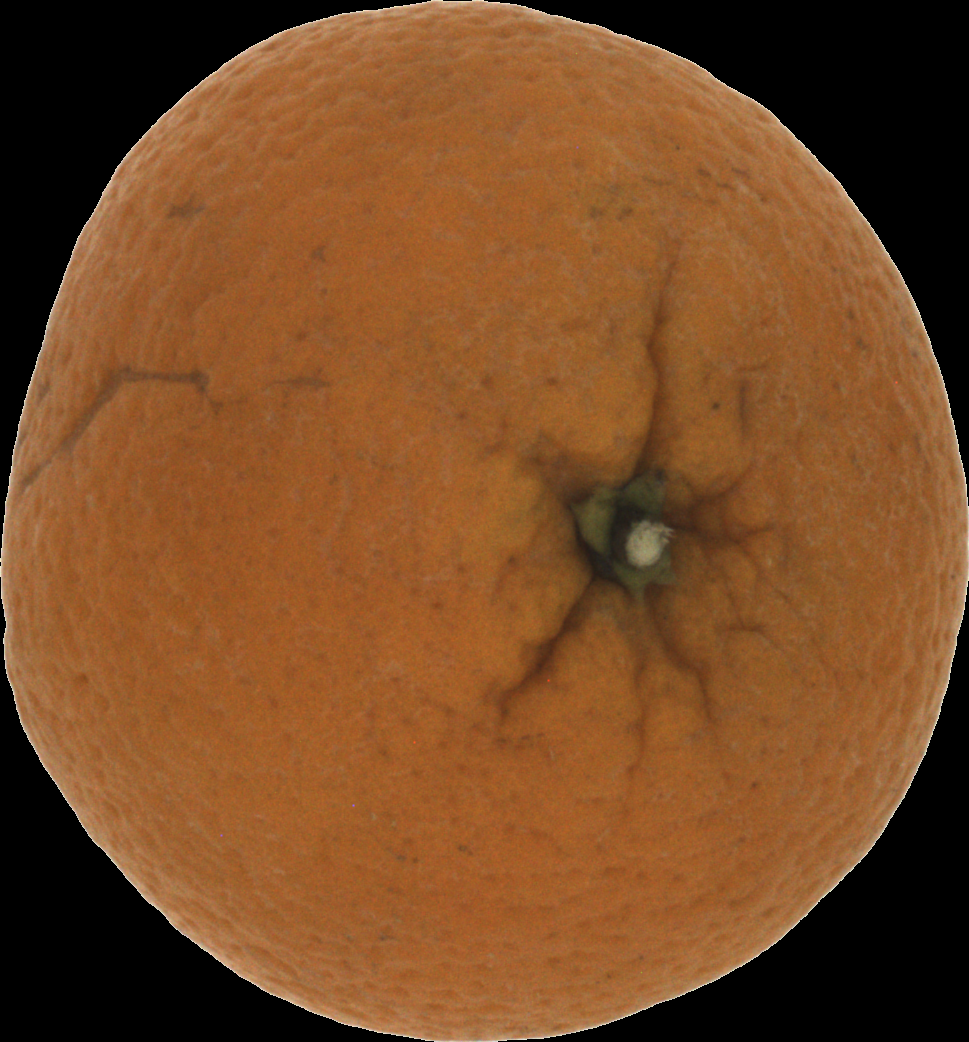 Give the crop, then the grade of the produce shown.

orange, bad
